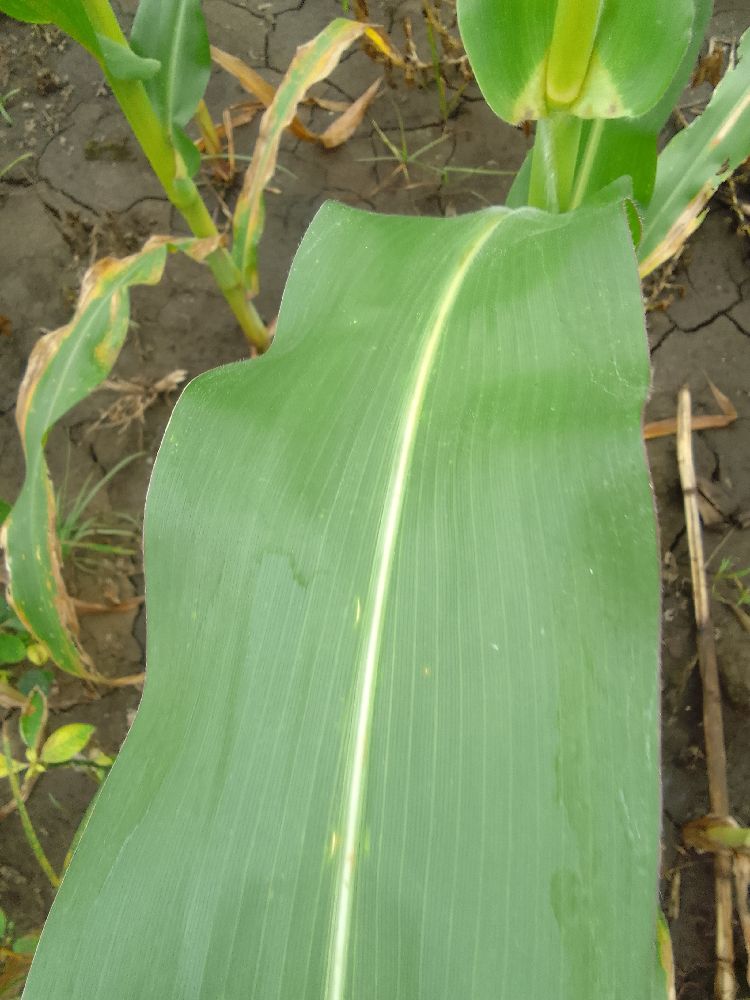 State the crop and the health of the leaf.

maize, healthy
